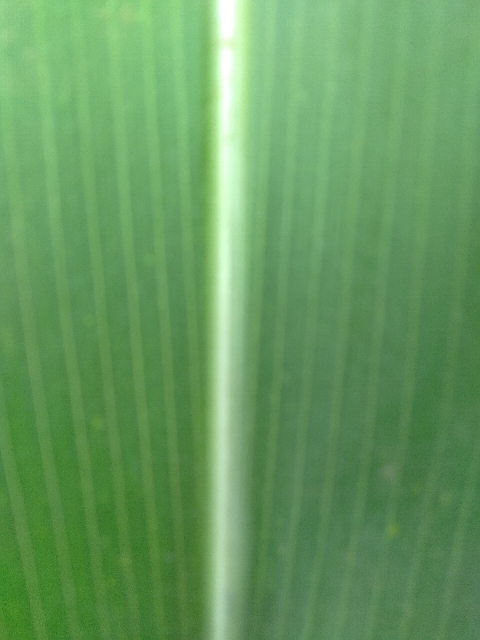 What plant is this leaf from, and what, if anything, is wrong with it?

maize, healthy
